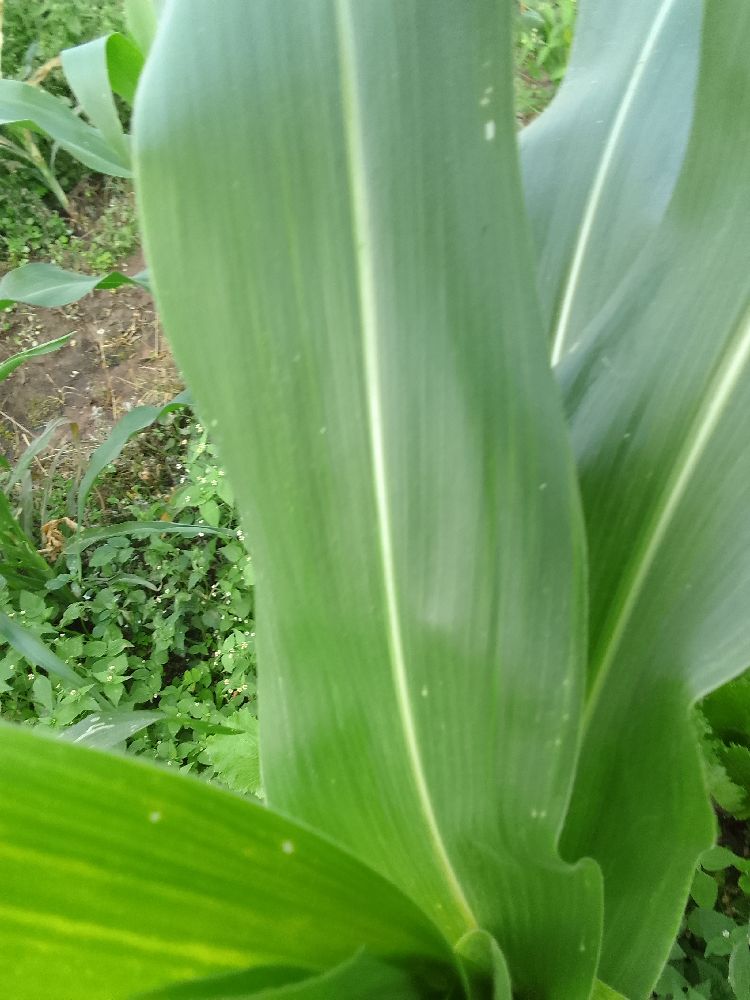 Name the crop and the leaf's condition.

maize, healthy
